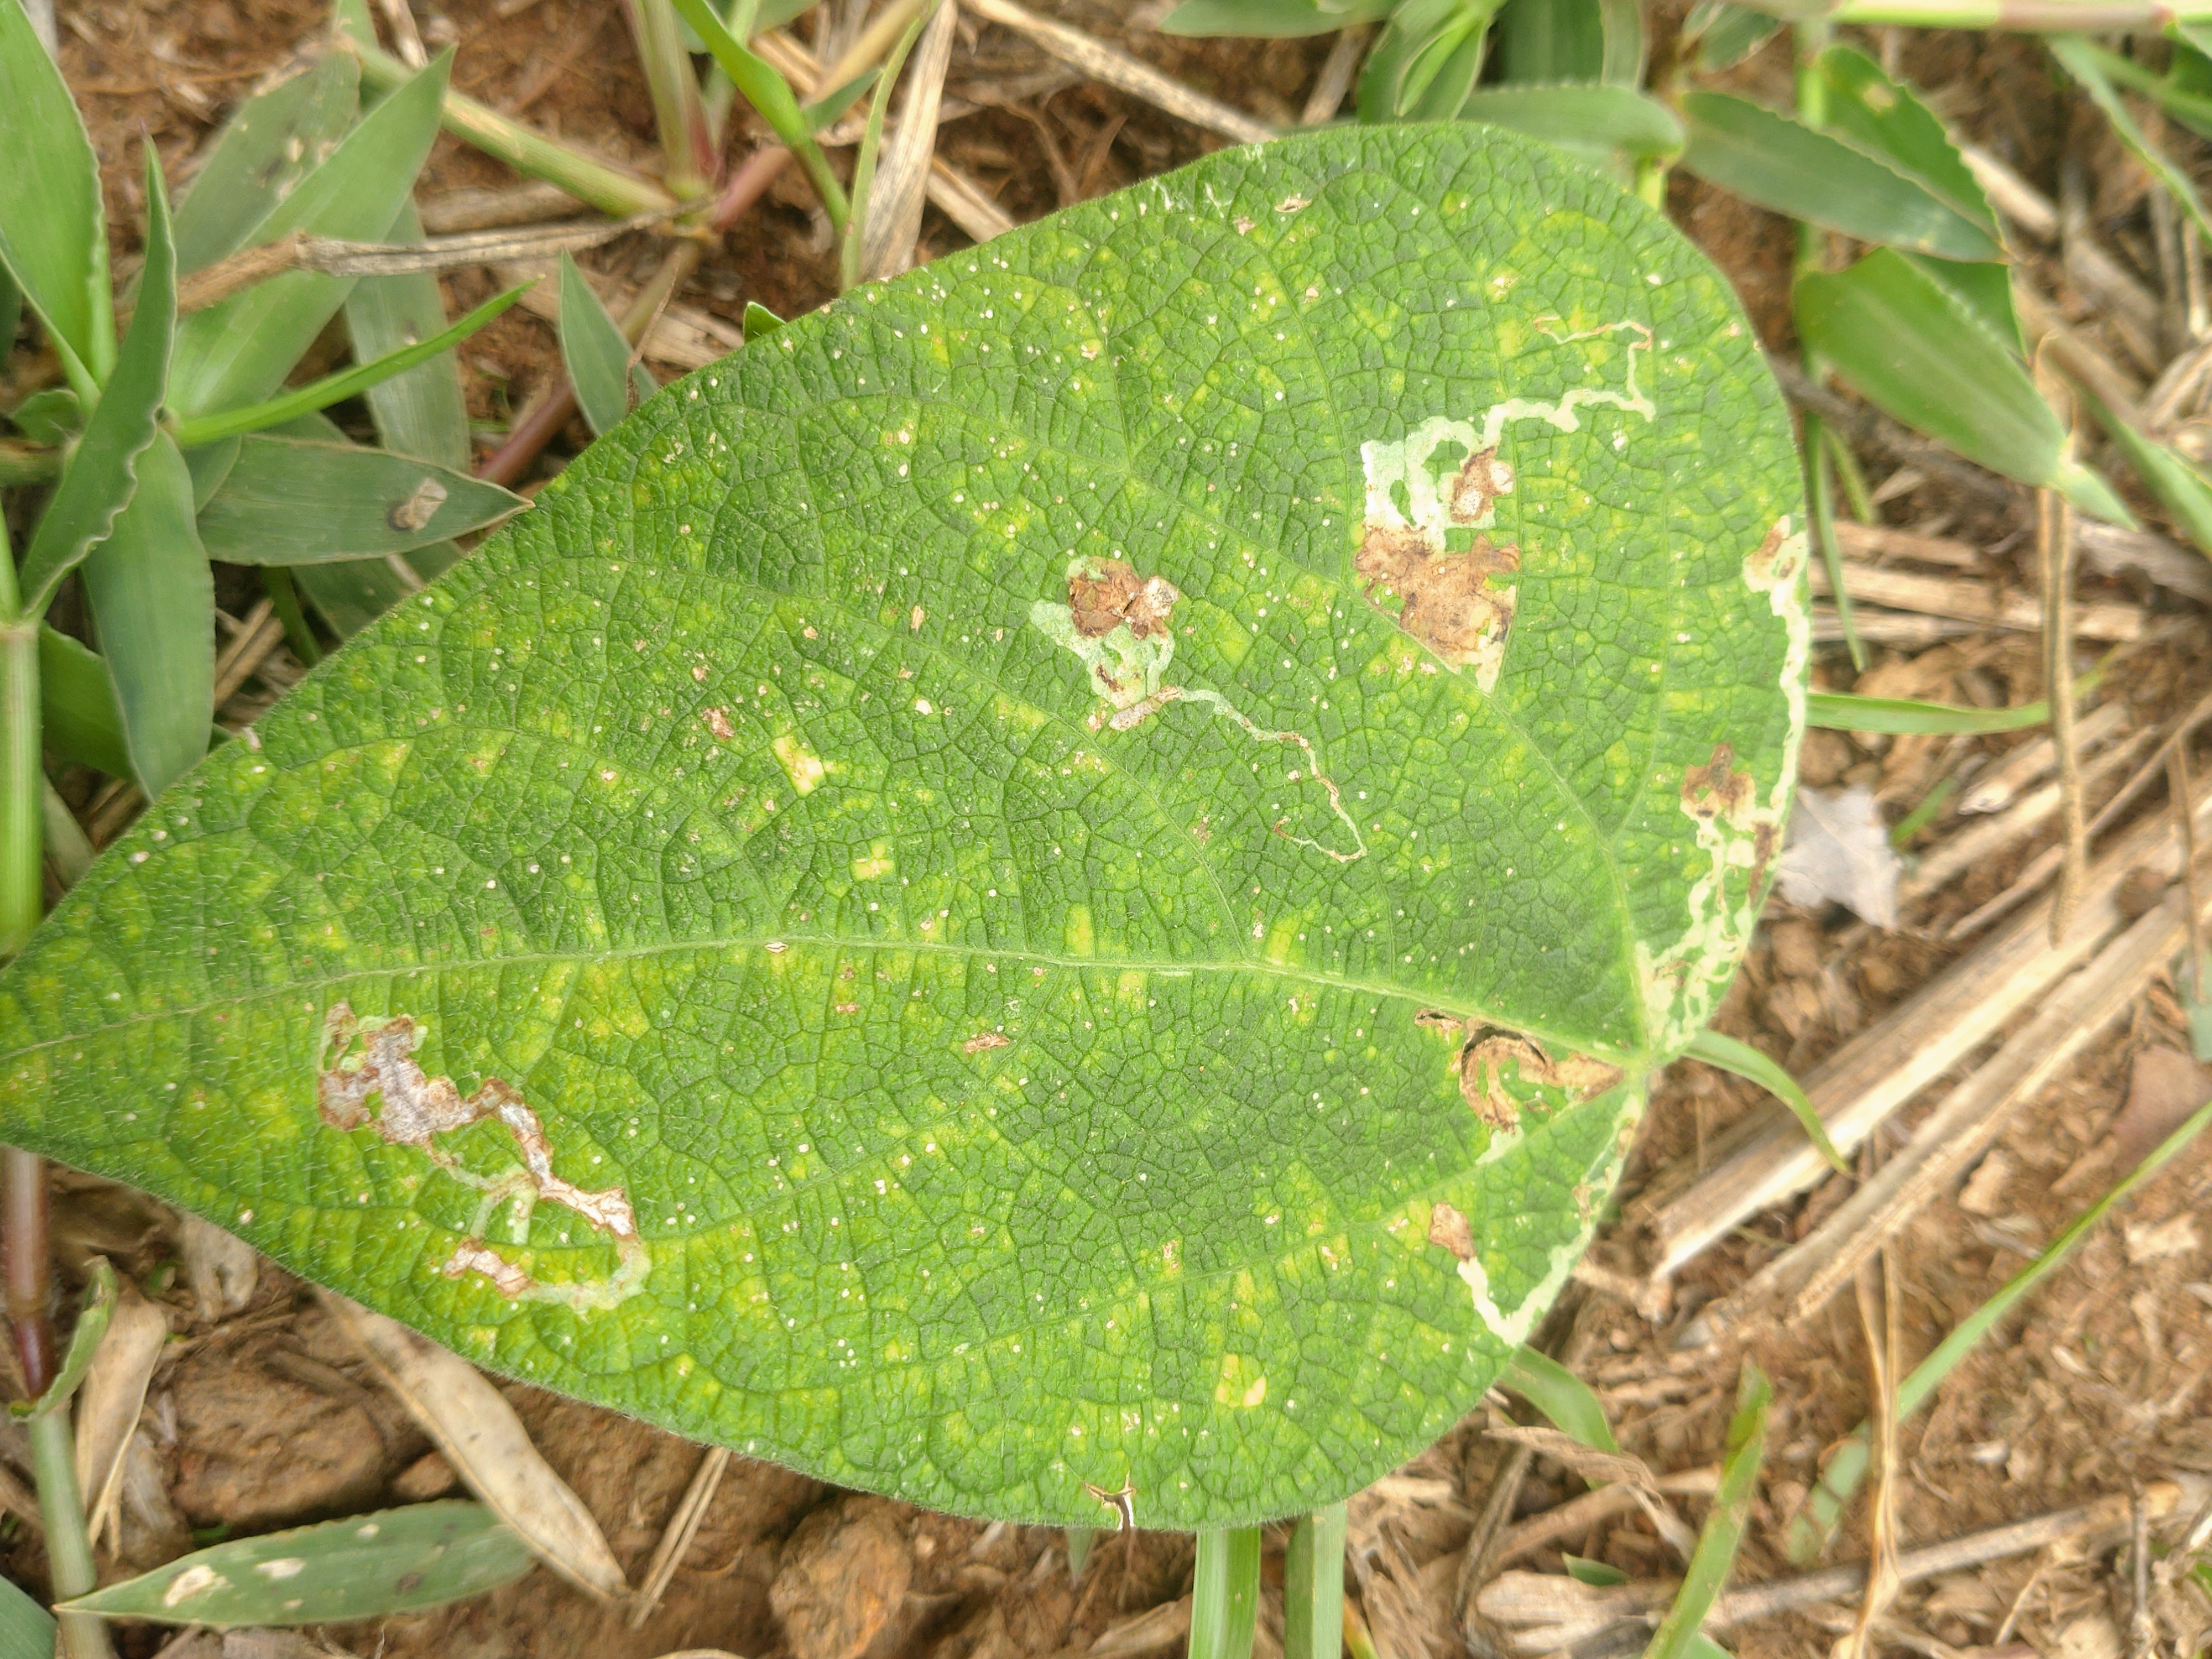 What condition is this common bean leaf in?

rust
